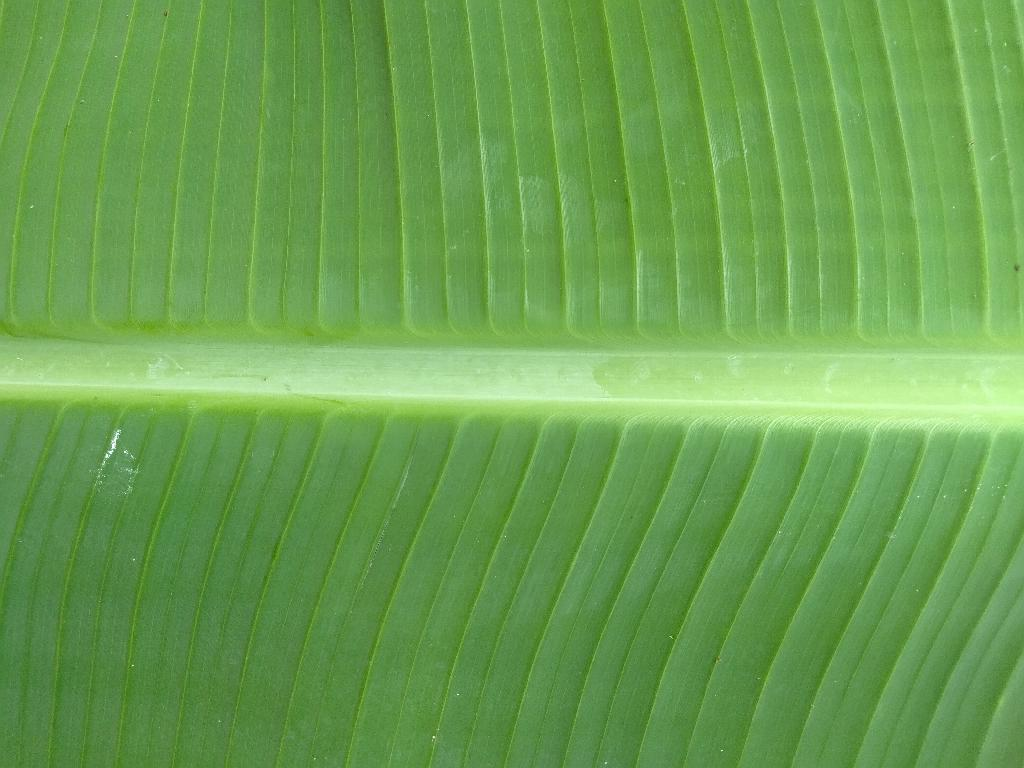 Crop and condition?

banana, healthy
